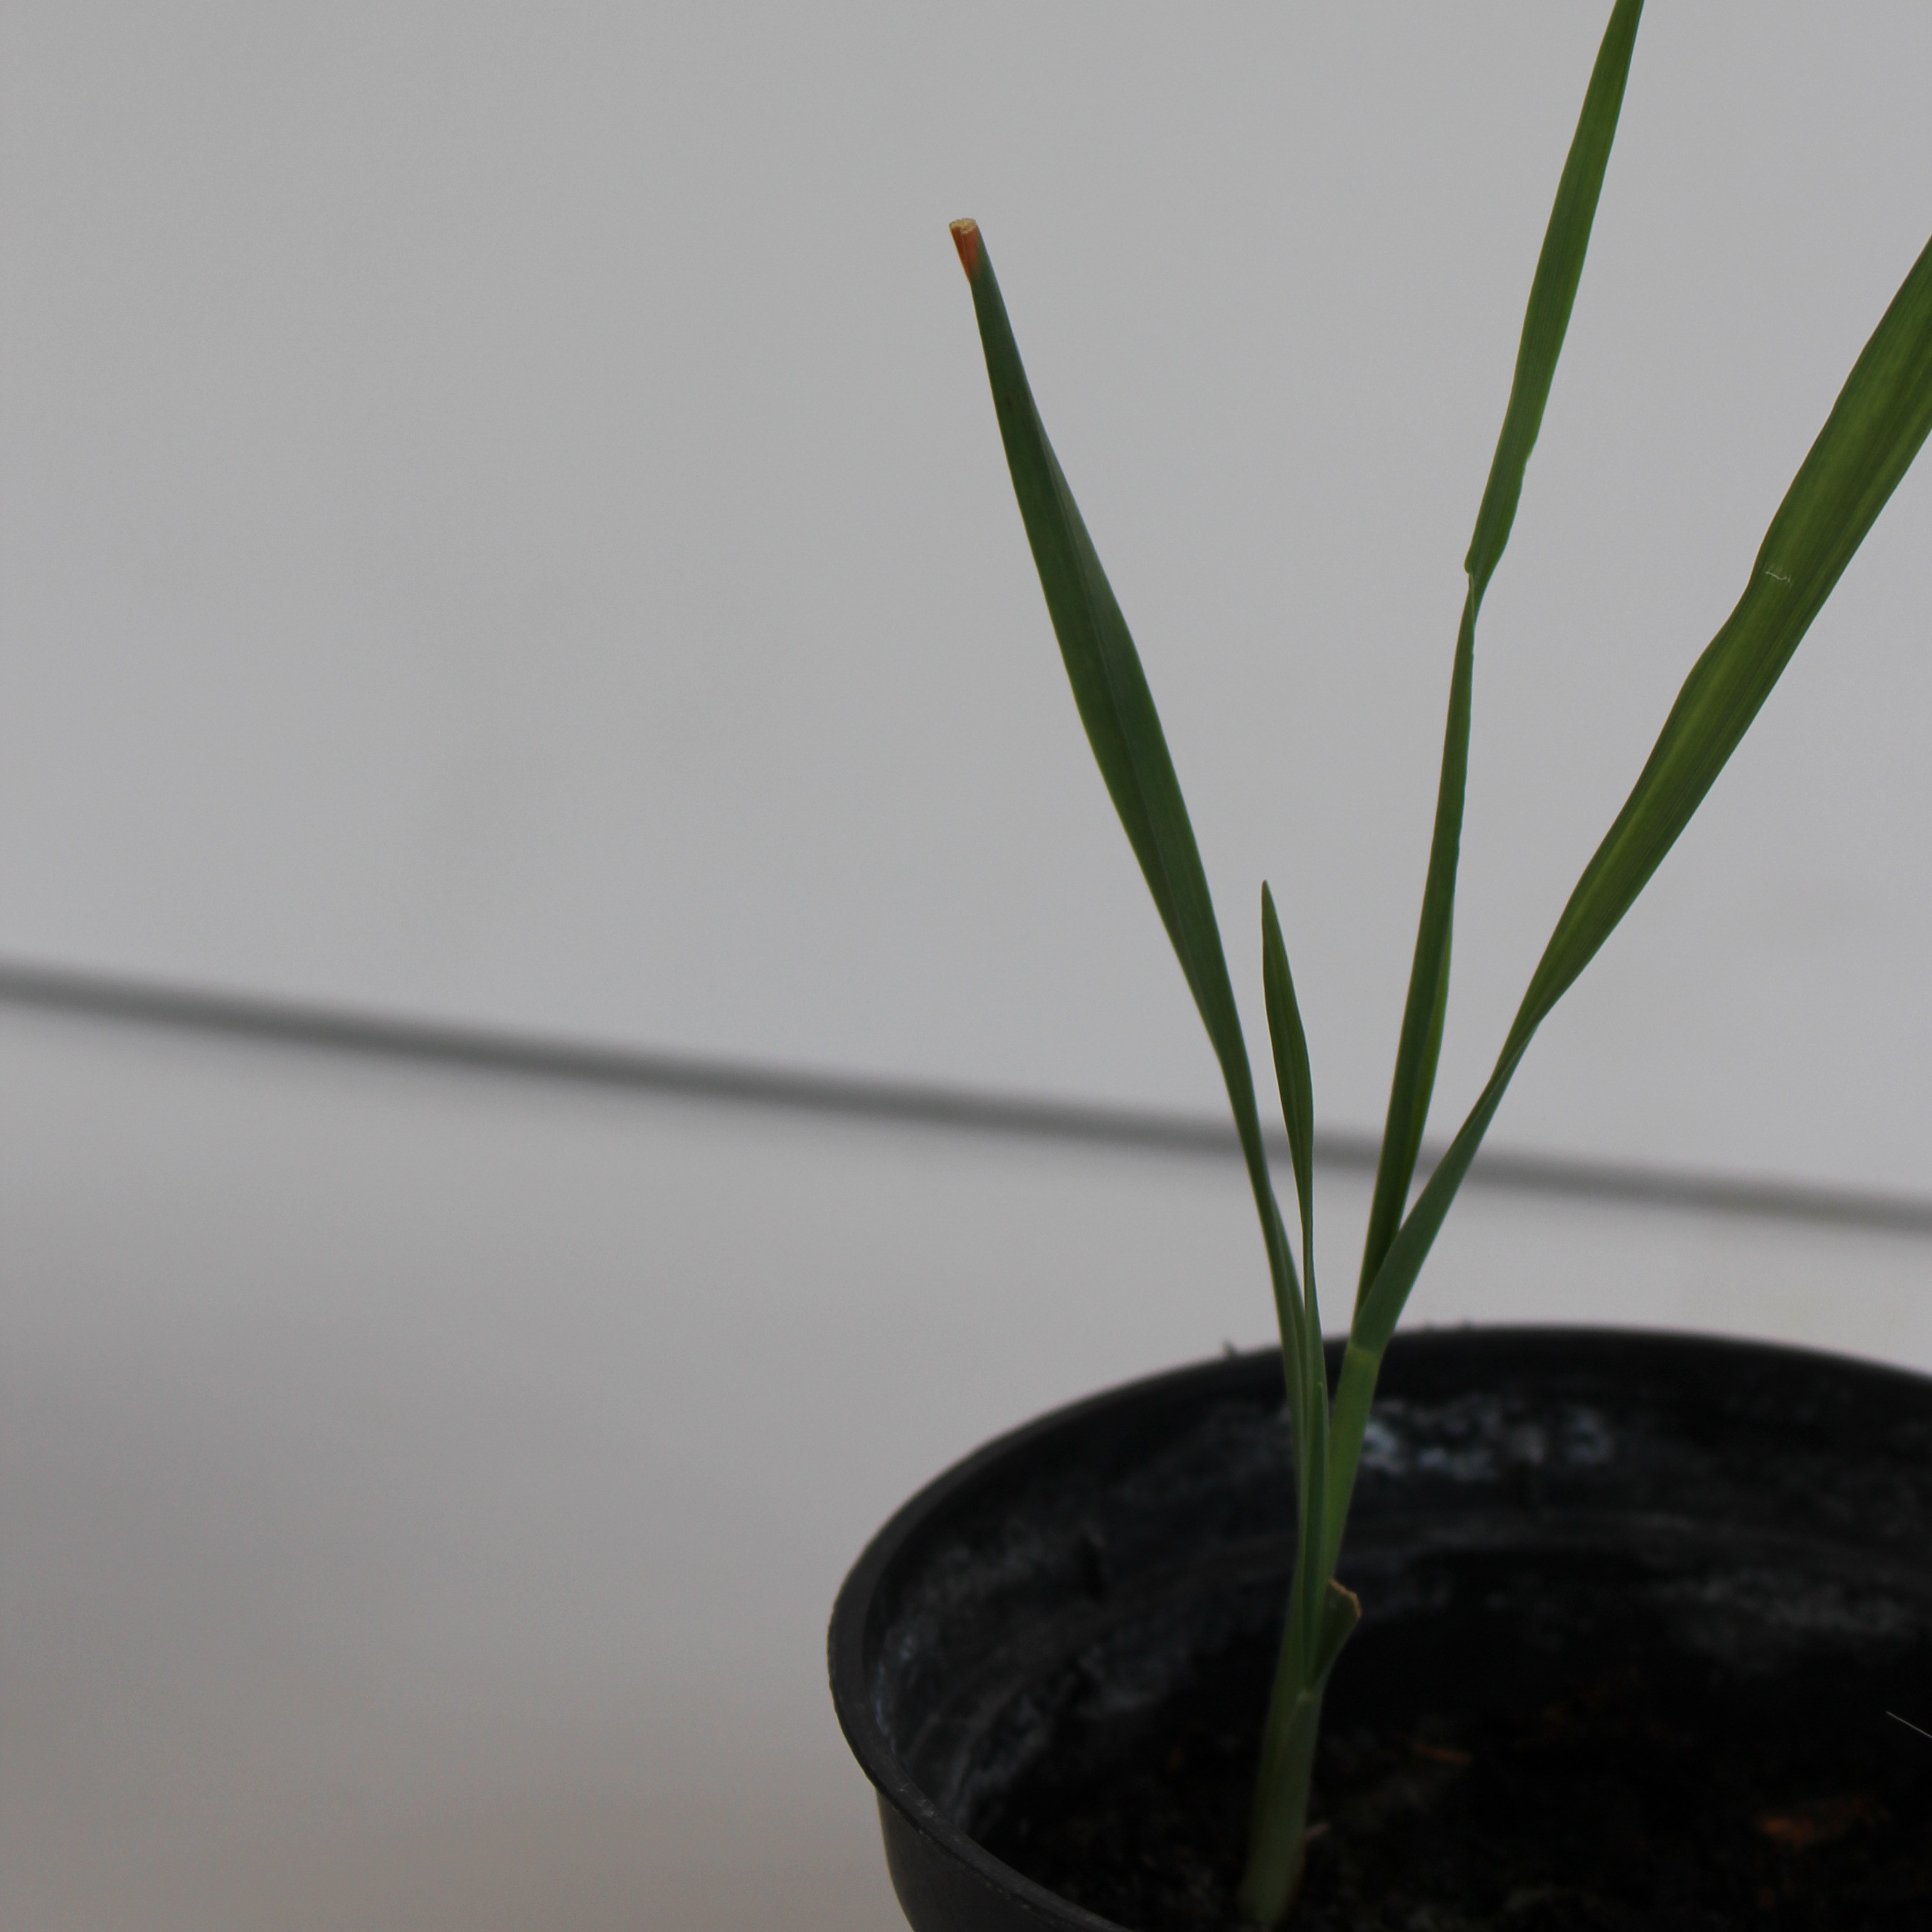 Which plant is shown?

Avena sterilis
